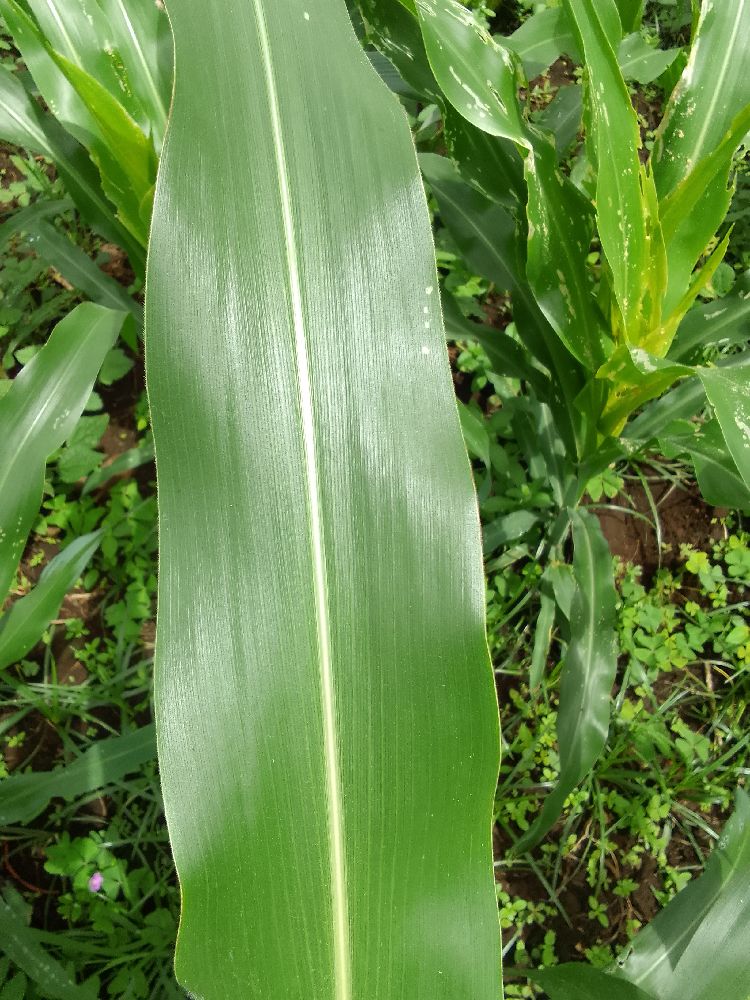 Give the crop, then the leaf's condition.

maize, healthy
